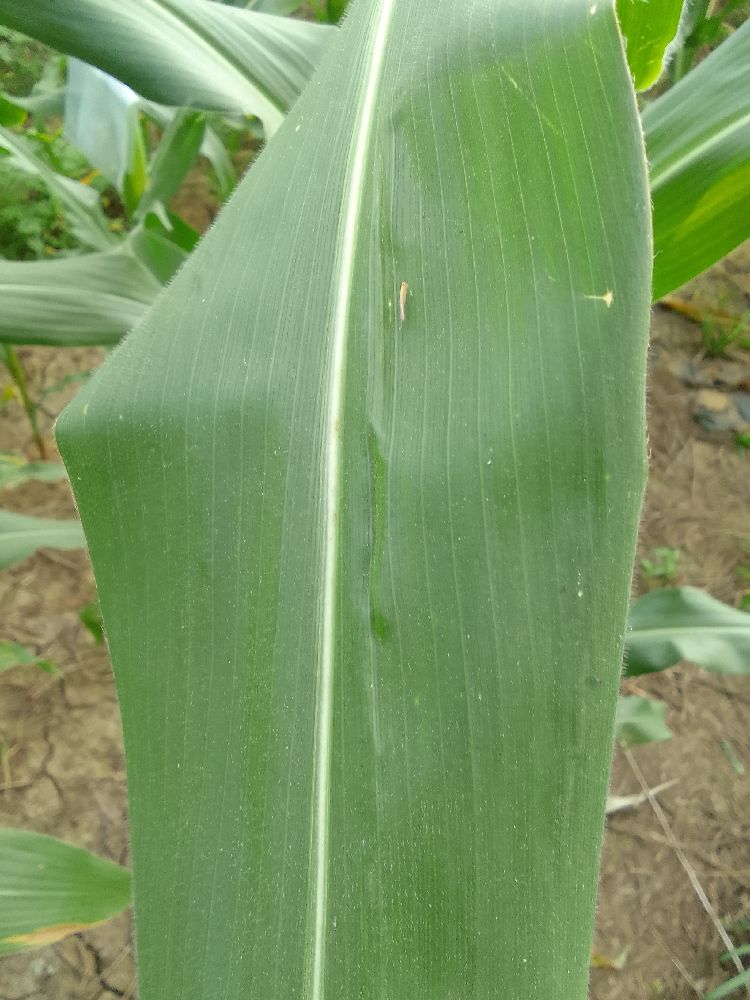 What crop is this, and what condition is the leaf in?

maize, healthy
